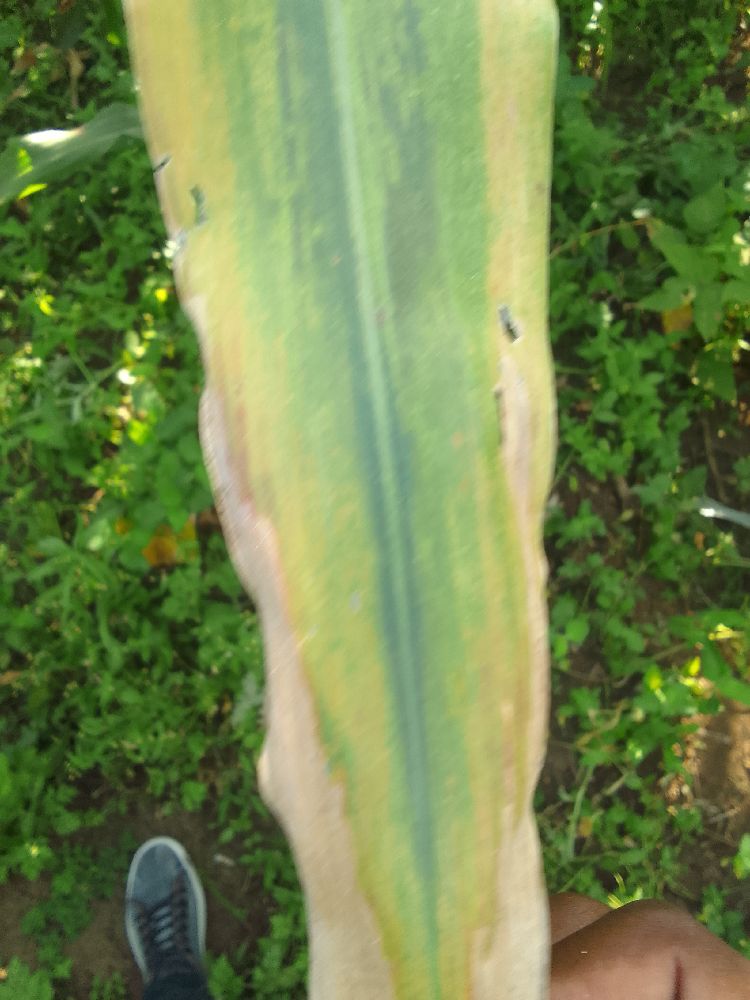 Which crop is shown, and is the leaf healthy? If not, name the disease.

maize, maize lethal necrosis
